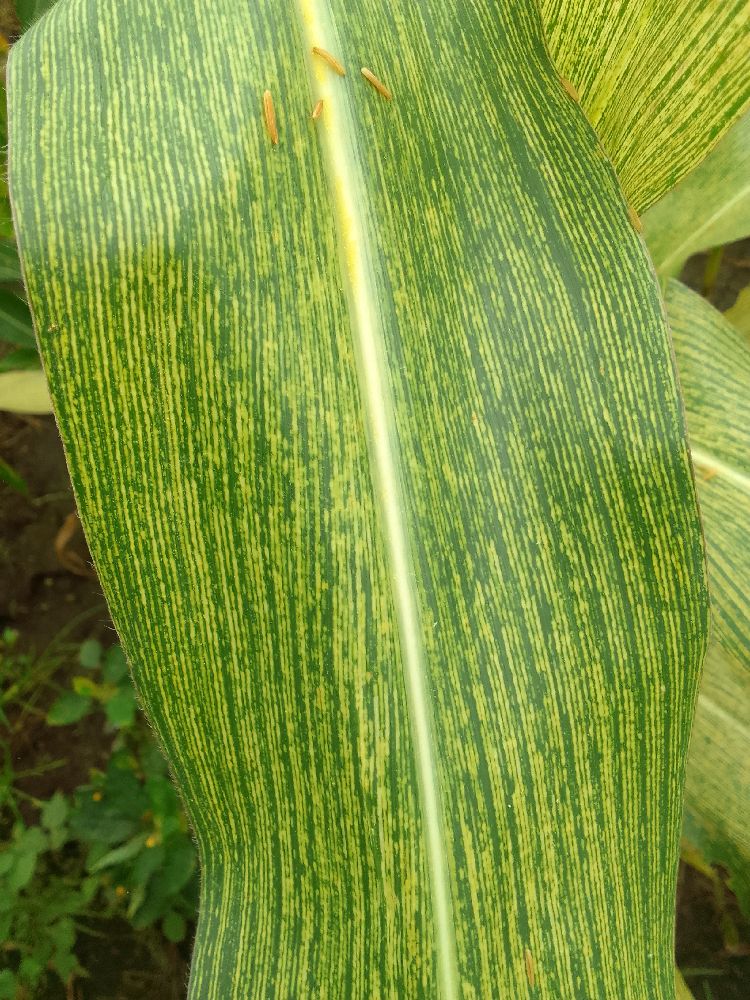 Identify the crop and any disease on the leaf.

maize, maize streak virus
